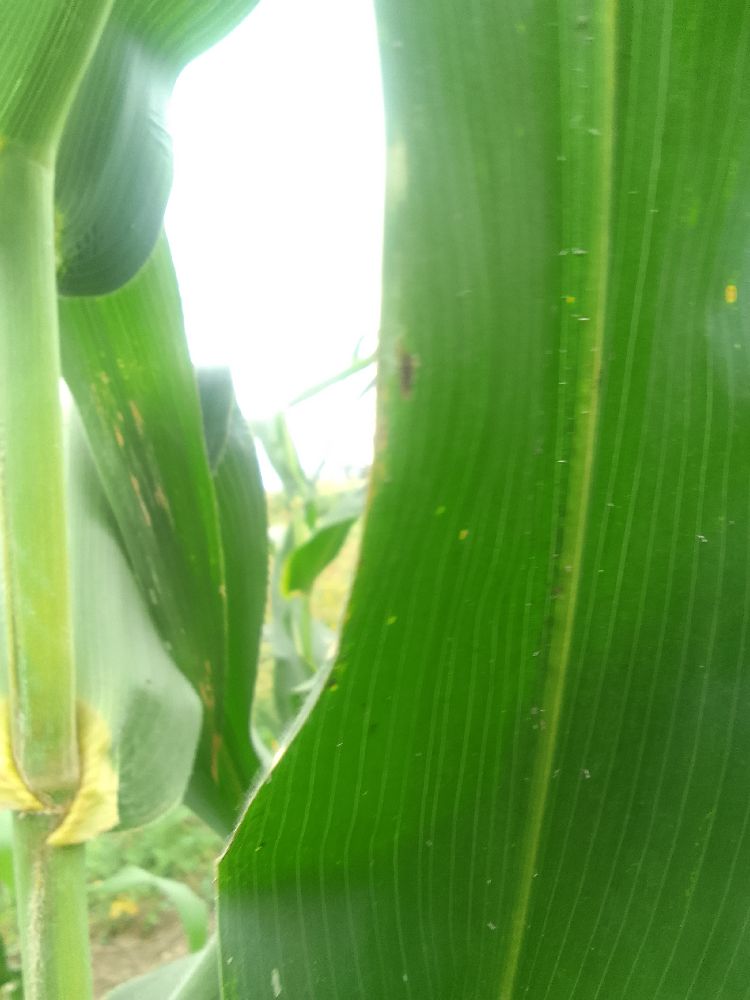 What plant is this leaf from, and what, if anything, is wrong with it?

maize, healthy
